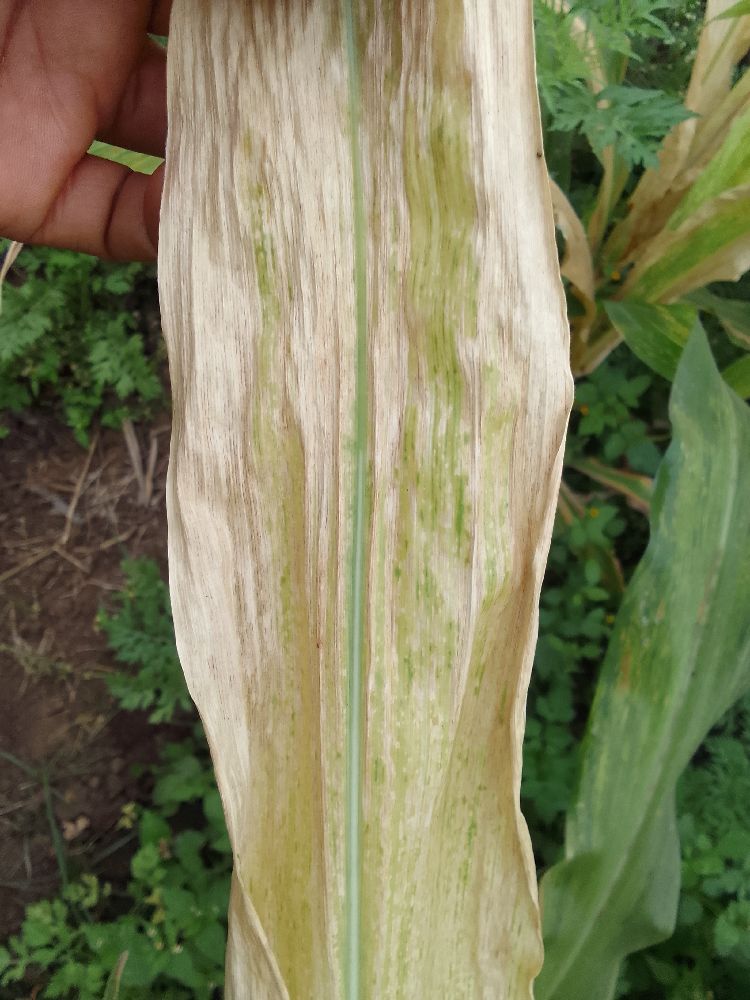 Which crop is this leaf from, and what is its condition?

maize, maize lethal necrosis
